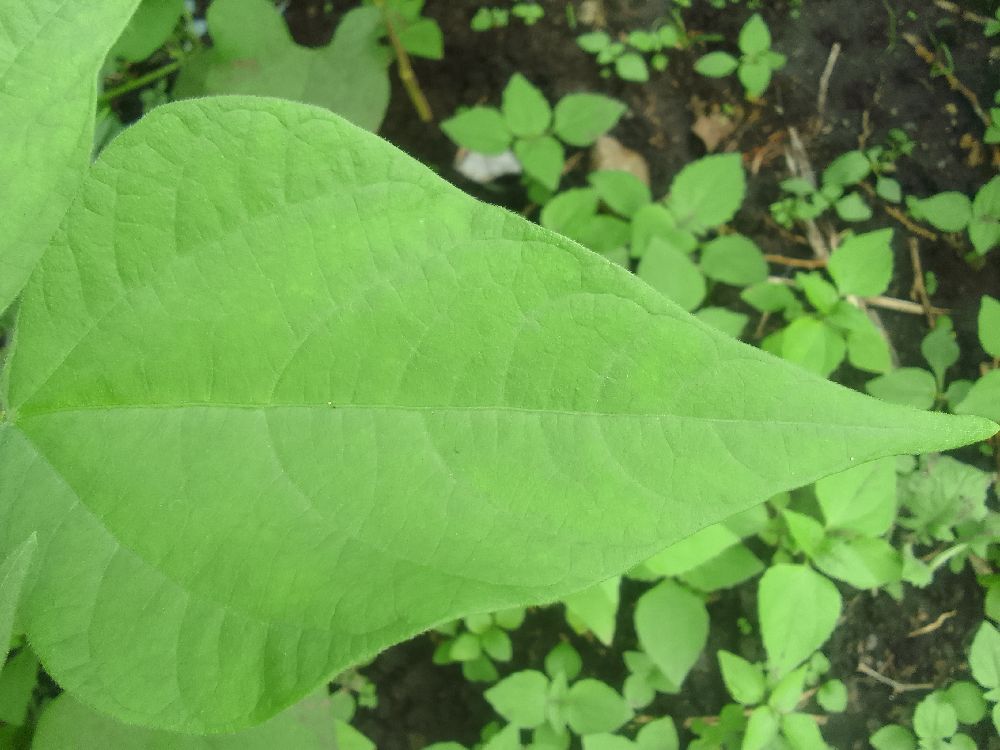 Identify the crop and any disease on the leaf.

common bean, healthy
